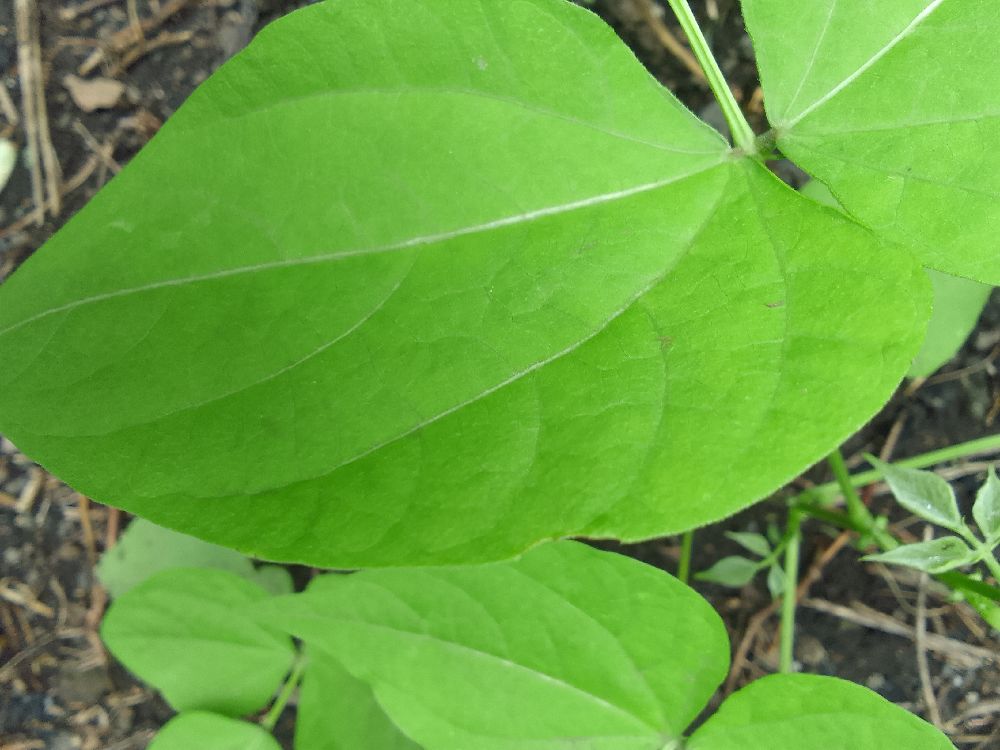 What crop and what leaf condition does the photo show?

common bean, healthy
